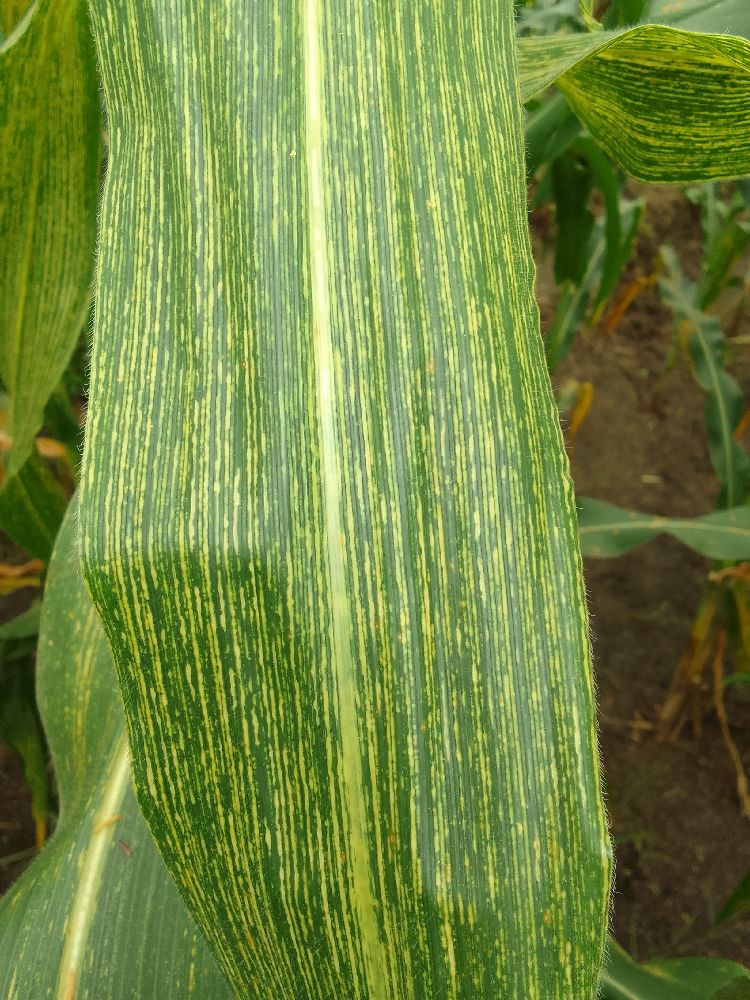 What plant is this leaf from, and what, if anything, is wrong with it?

maize, maize streak virus
